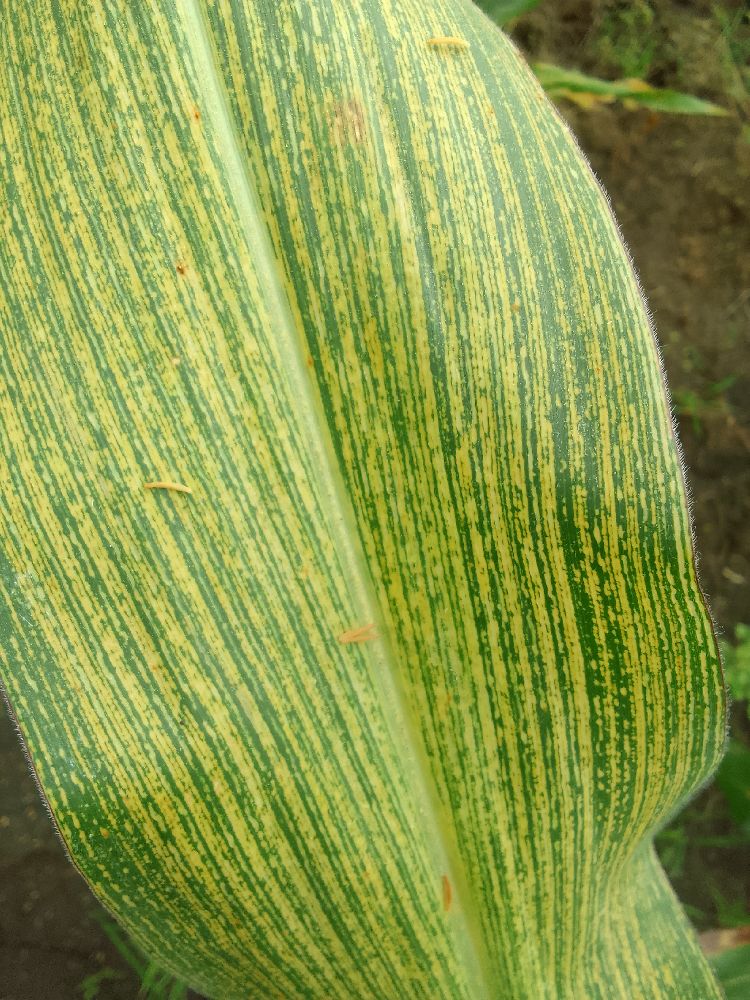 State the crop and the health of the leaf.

maize, maize streak virus
